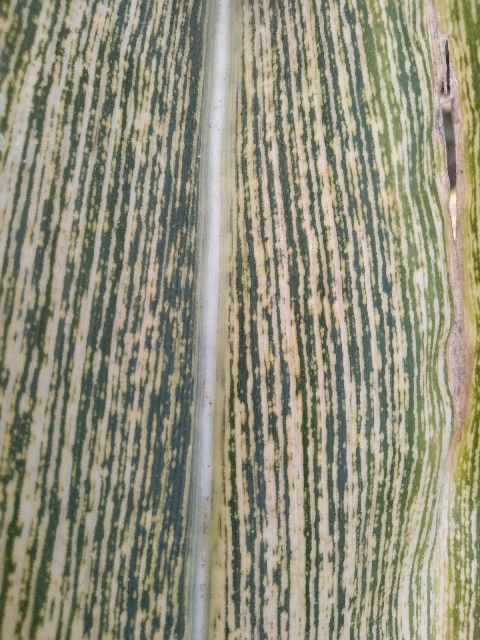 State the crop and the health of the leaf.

maize, maize streak virus
